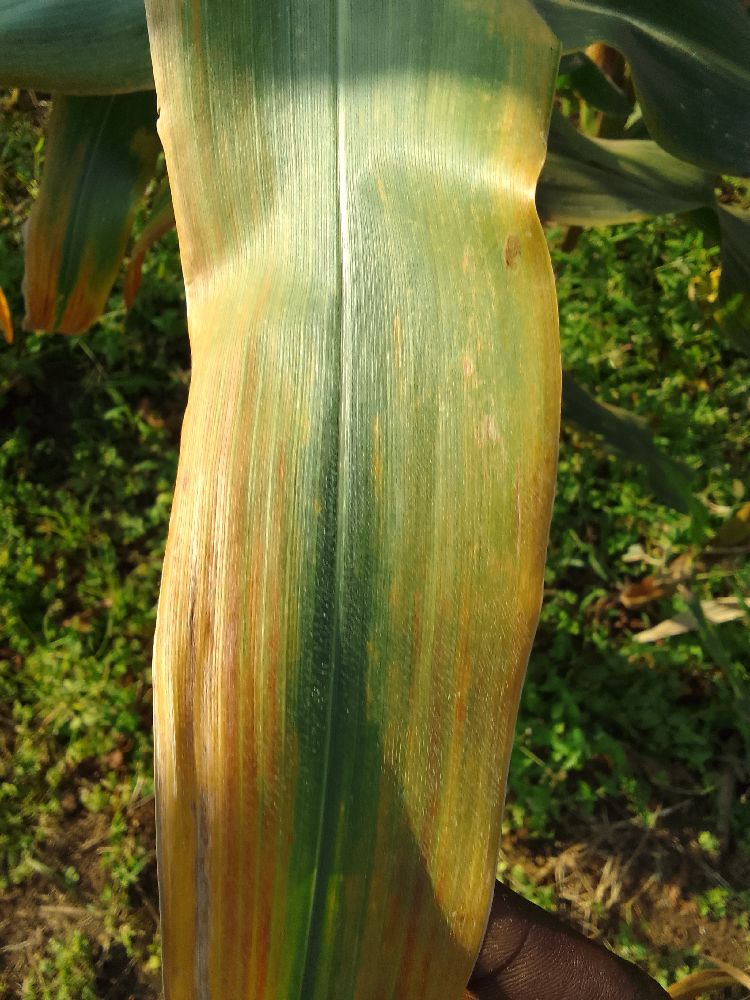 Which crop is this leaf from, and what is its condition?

maize, maize lethal necrosis
